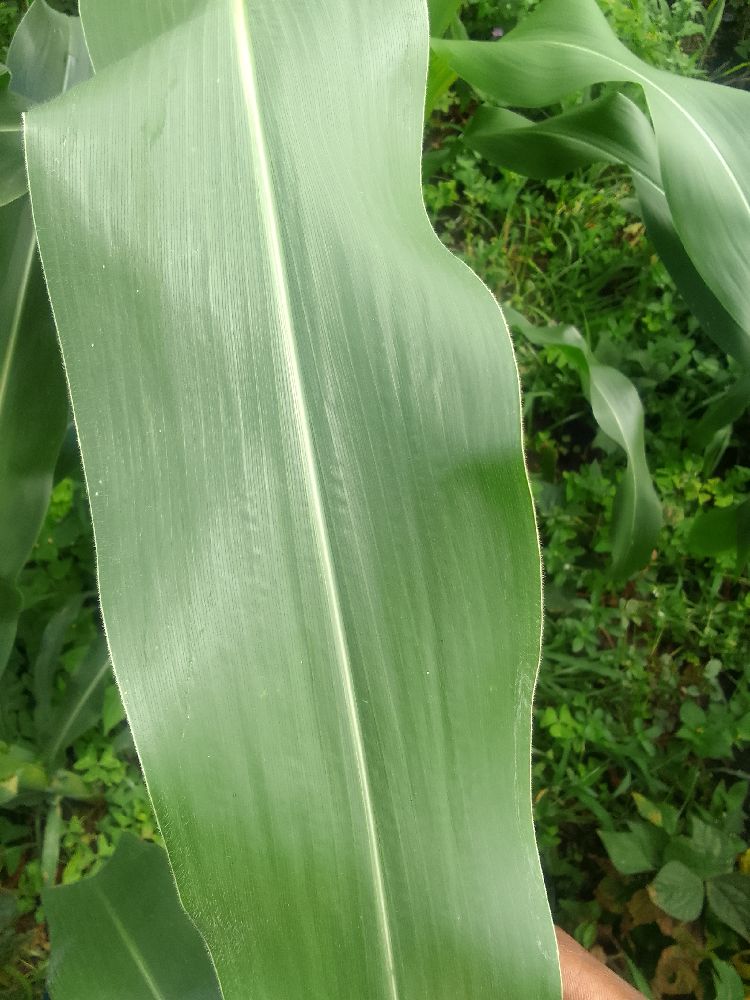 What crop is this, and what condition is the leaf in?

maize, healthy
